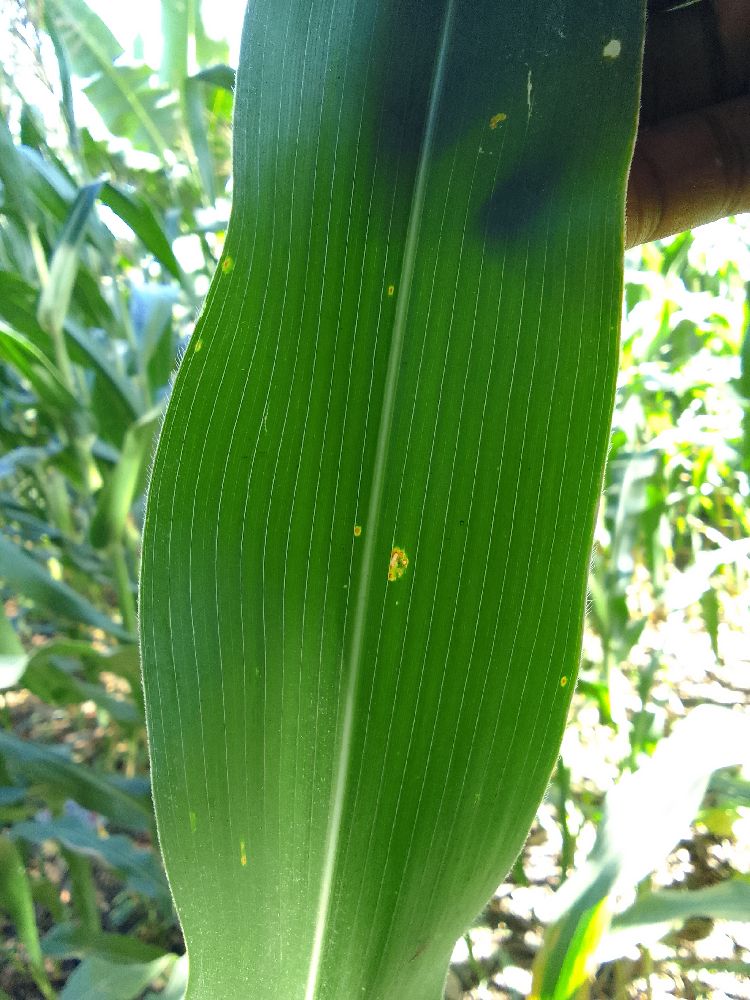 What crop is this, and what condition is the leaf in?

maize, healthy
